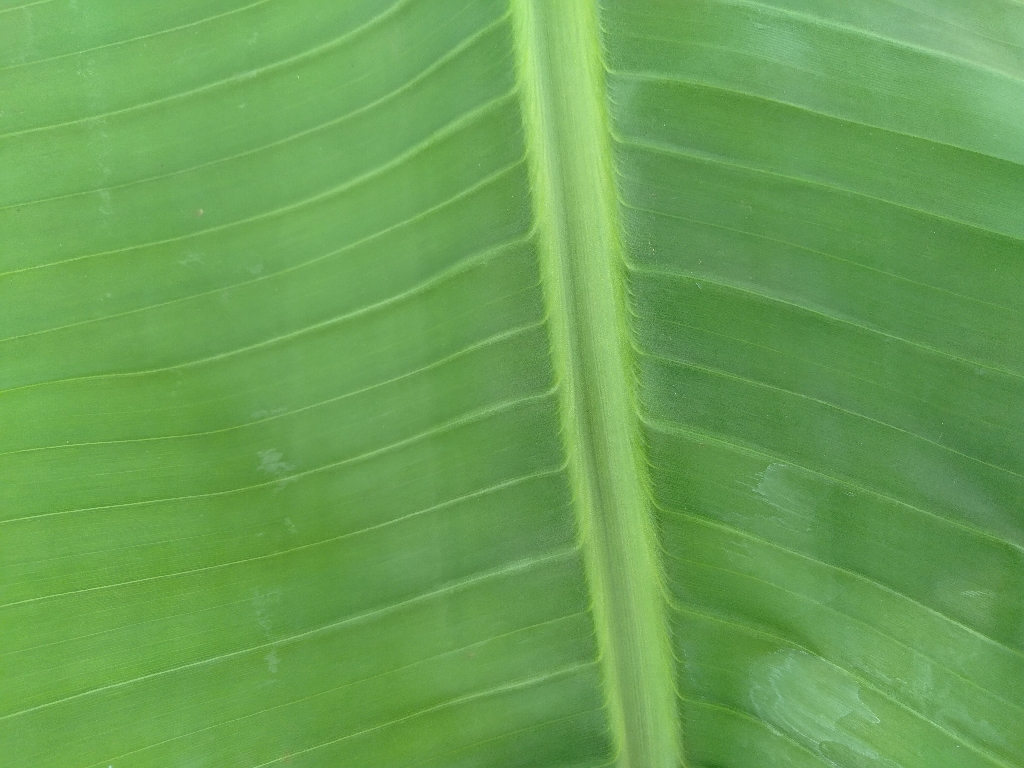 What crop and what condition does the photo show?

banana, healthy
